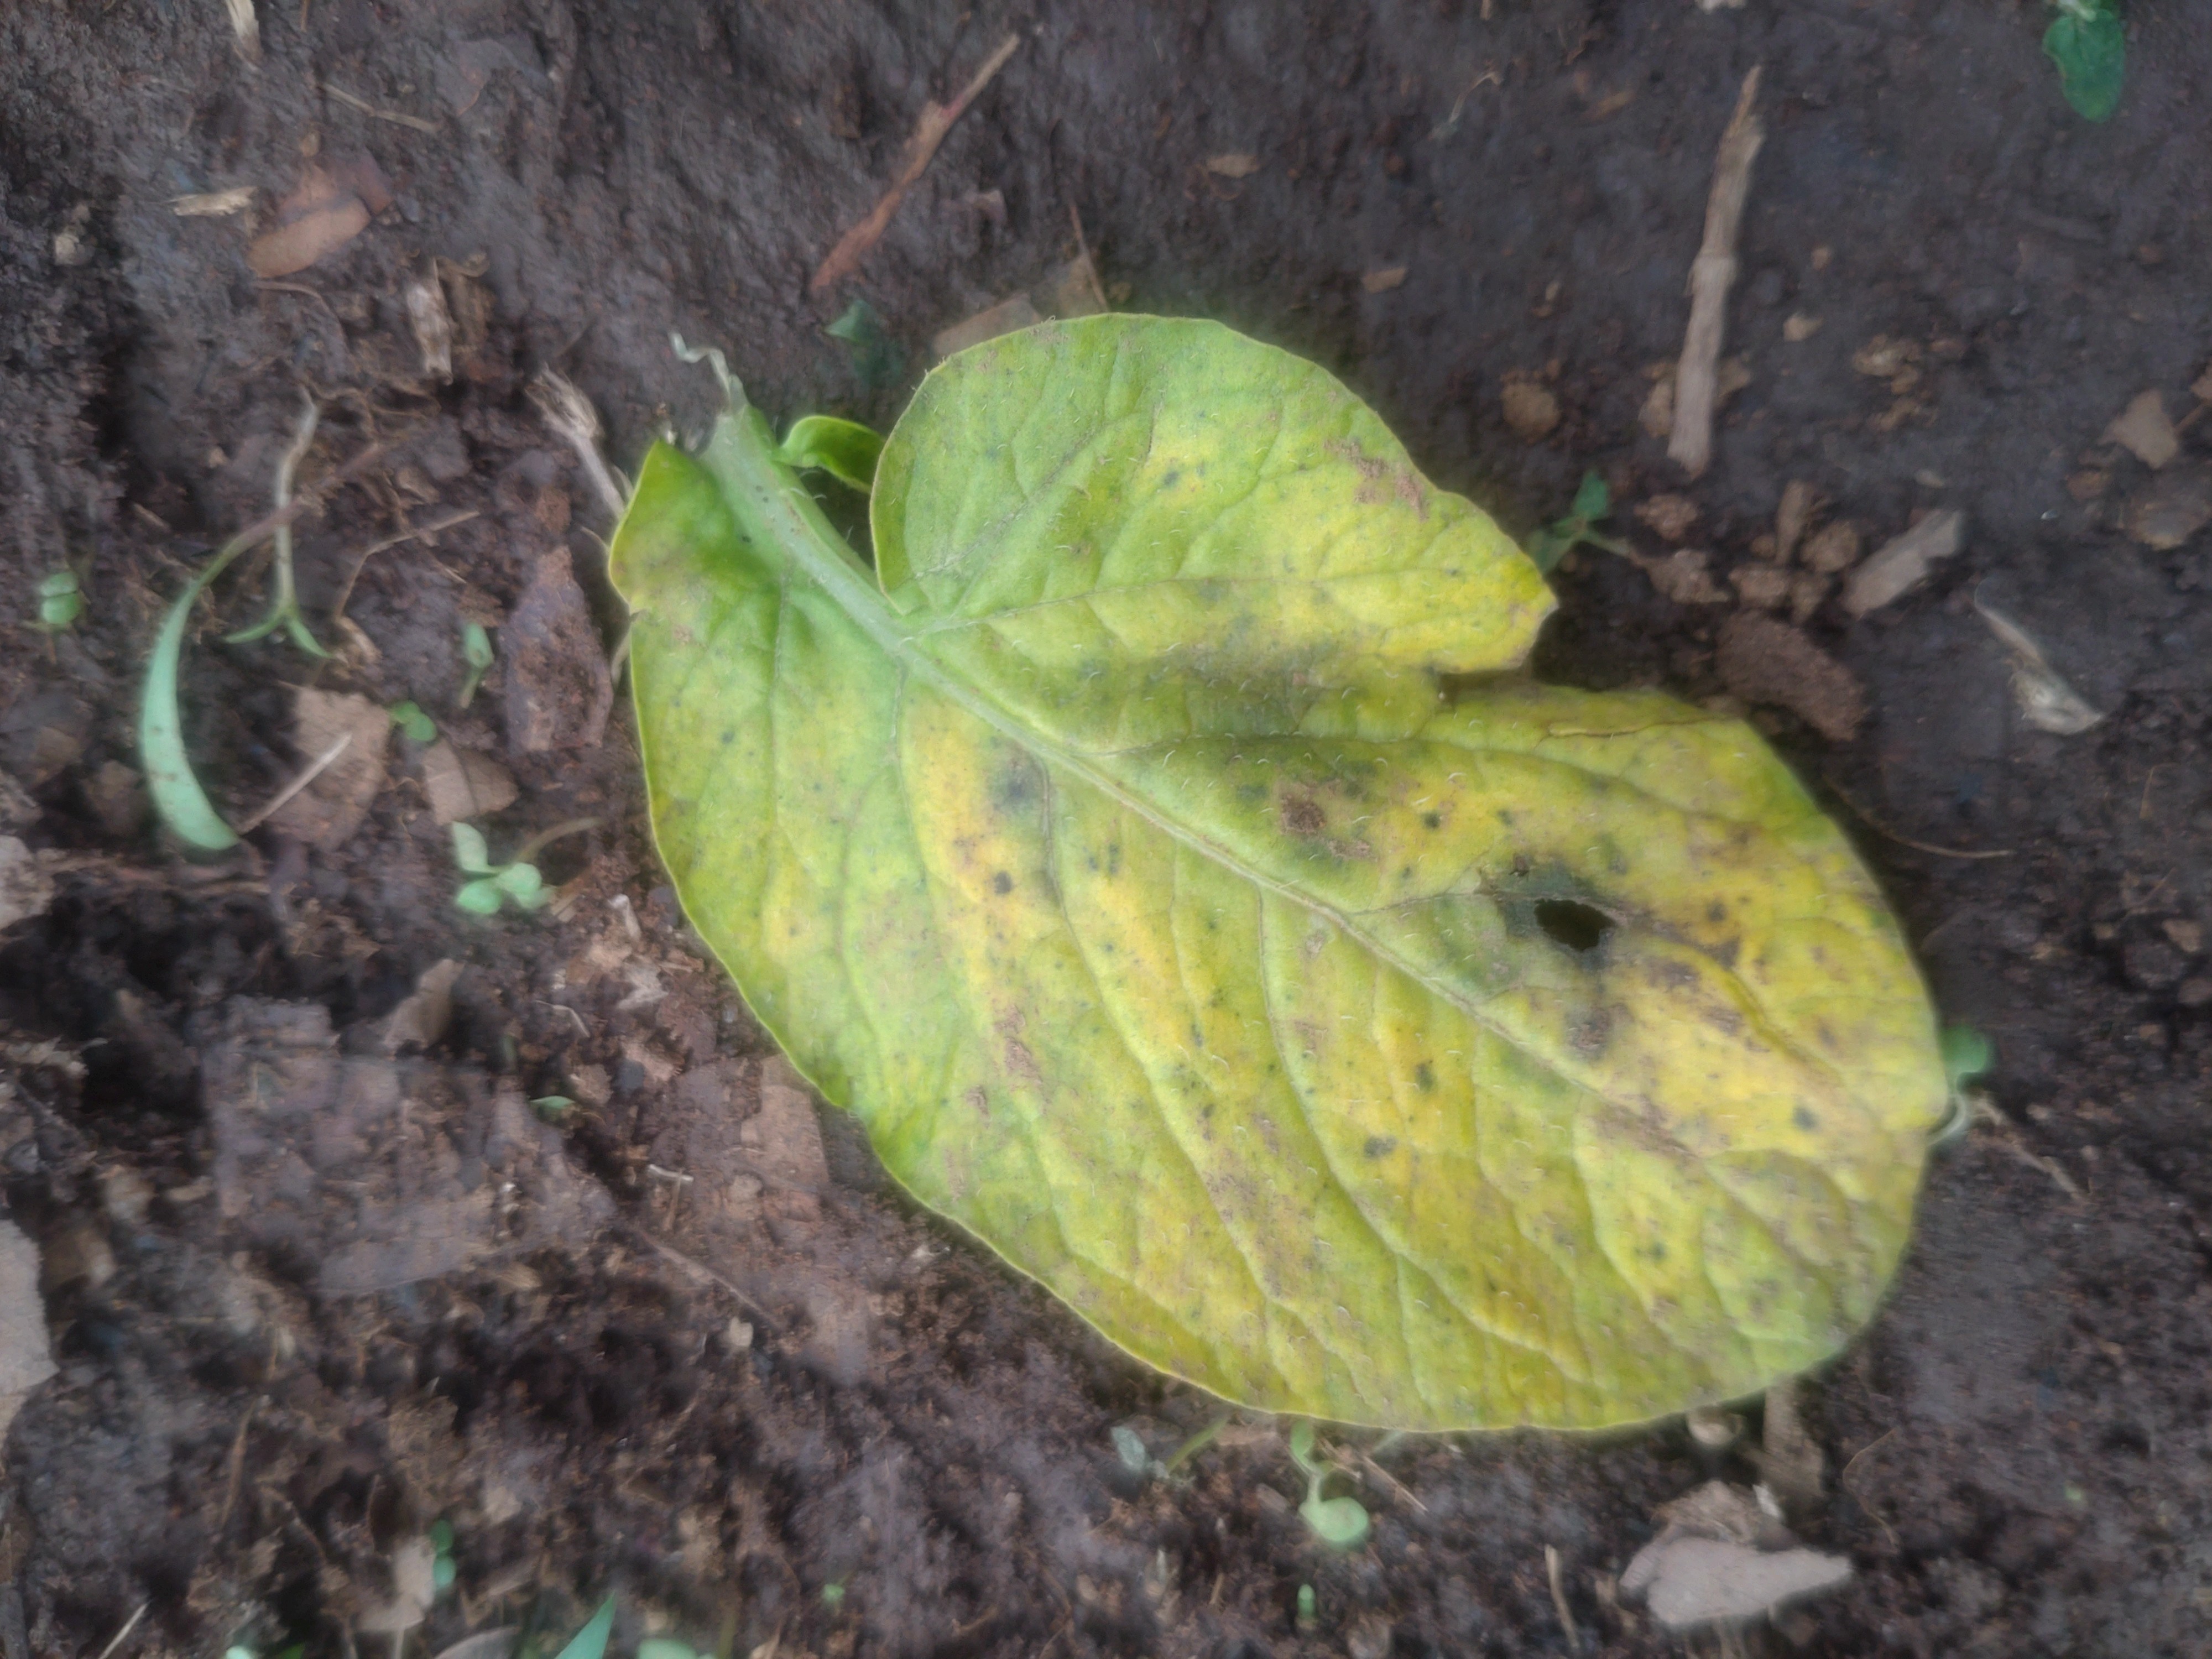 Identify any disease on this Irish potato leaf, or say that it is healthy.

late blight
